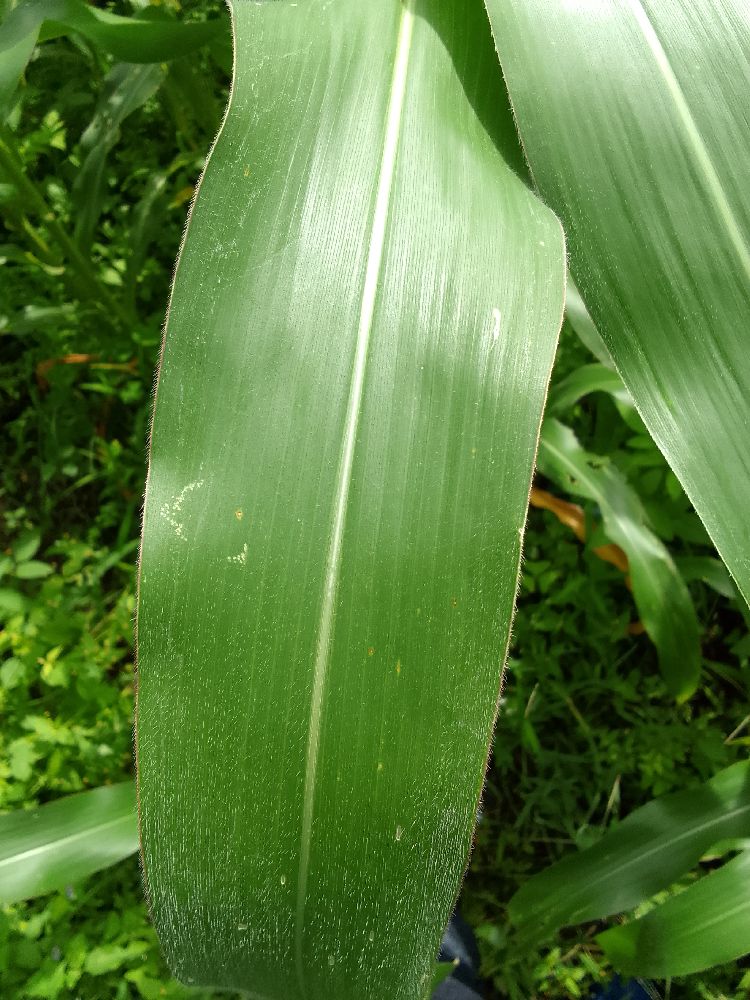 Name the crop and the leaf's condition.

maize, healthy
